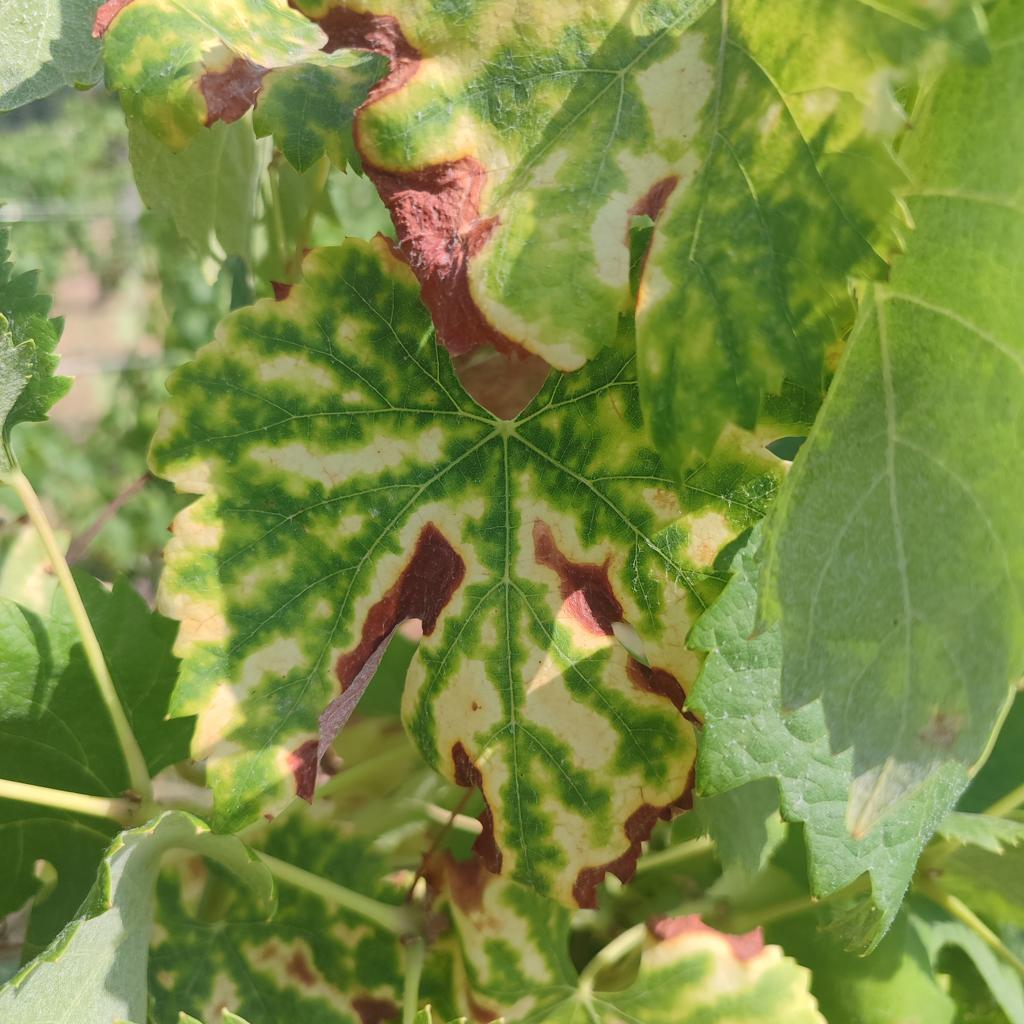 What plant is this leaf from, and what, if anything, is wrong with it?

grapevine, esca complex
